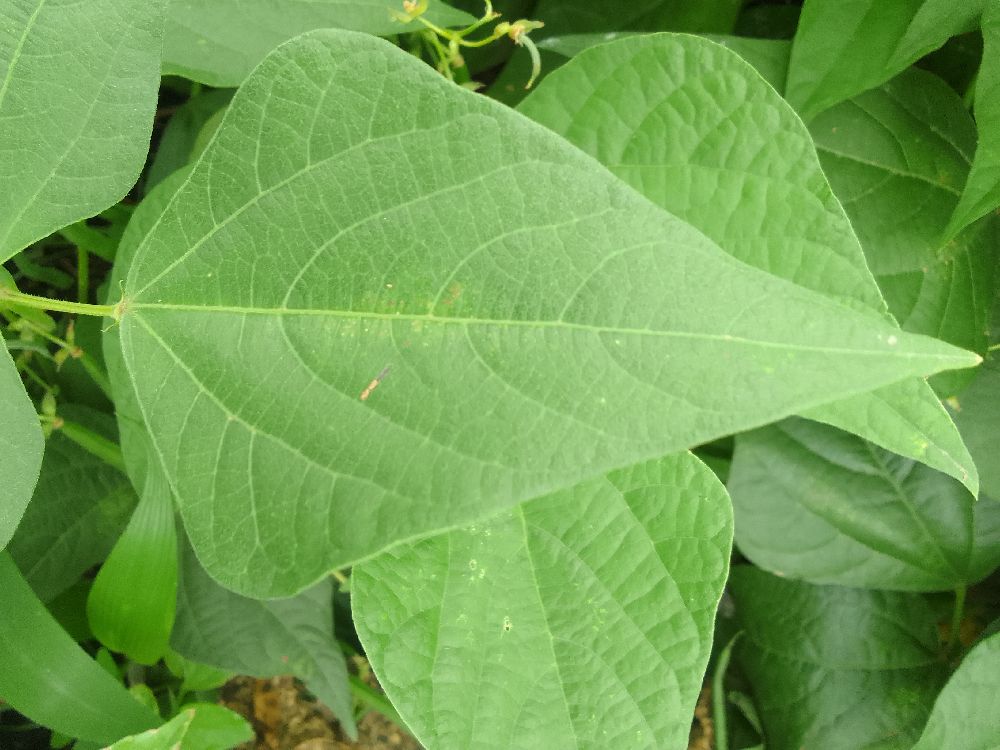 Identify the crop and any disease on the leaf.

common bean, healthy
